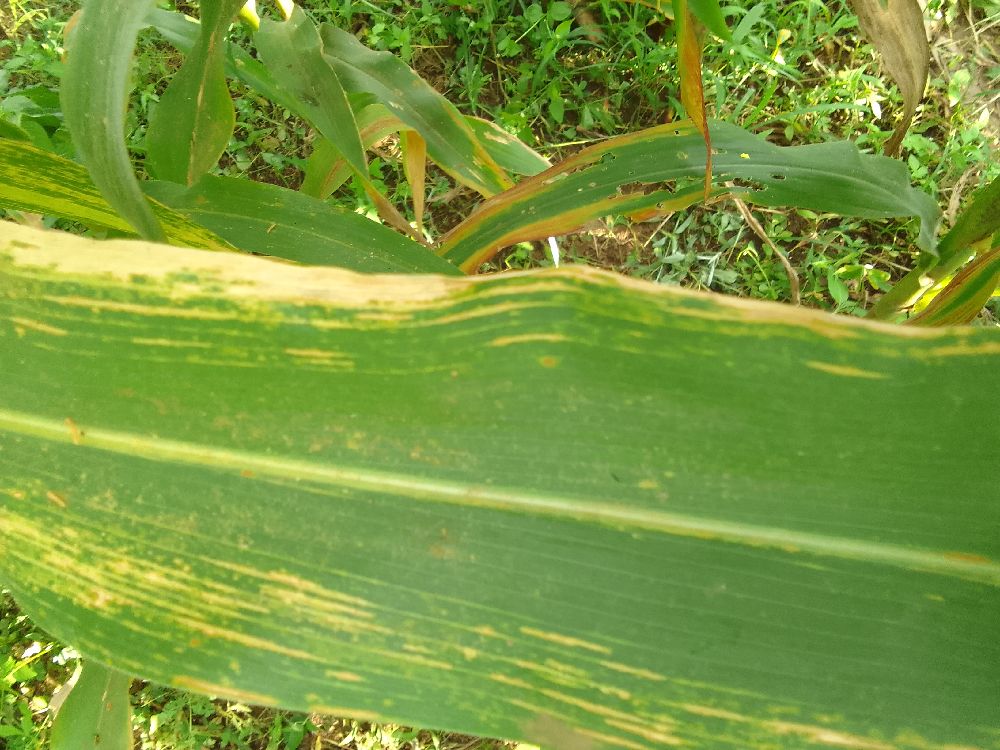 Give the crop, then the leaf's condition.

maize, maize lethal necrosis
